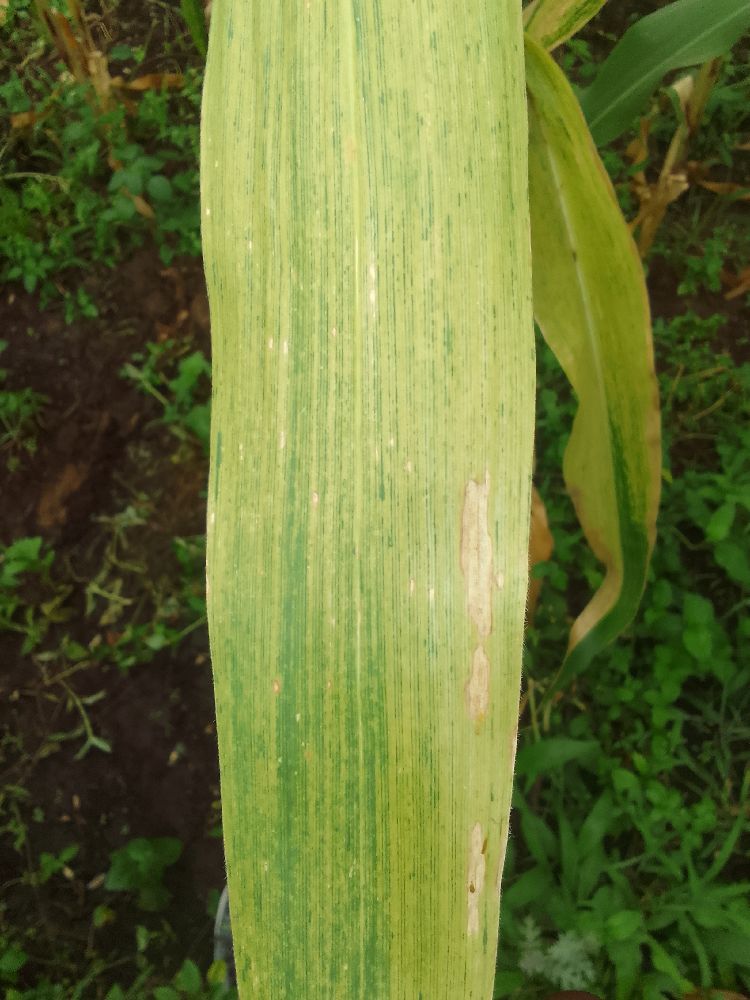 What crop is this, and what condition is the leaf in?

maize, maize lethal necrosis
